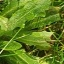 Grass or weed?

structured weed
